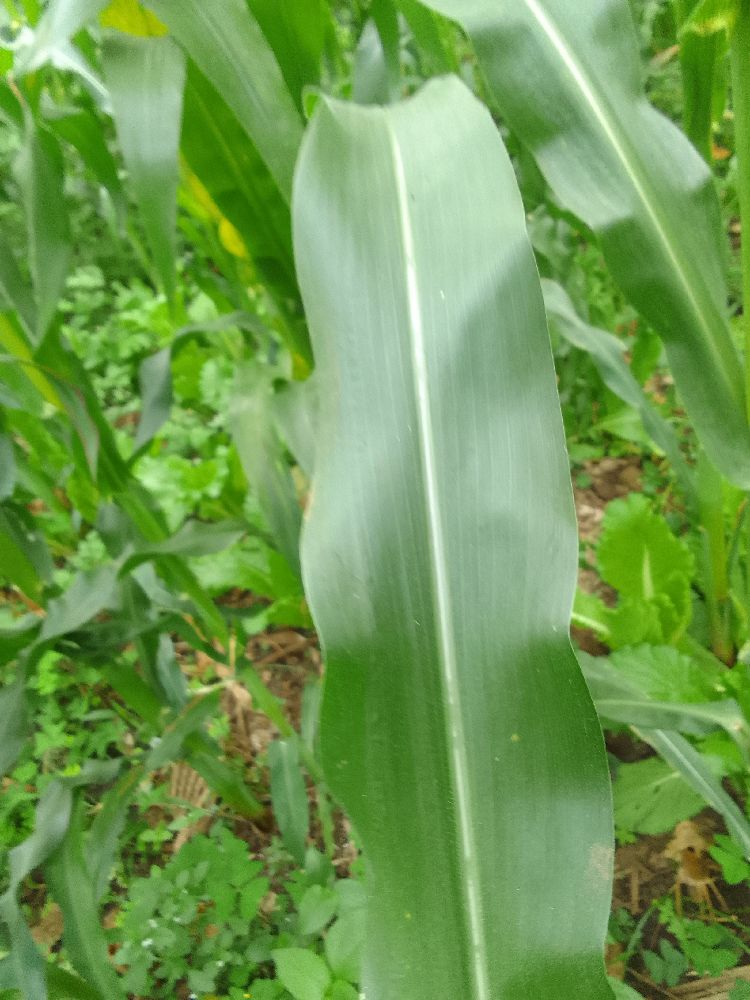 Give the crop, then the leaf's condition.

maize, healthy
